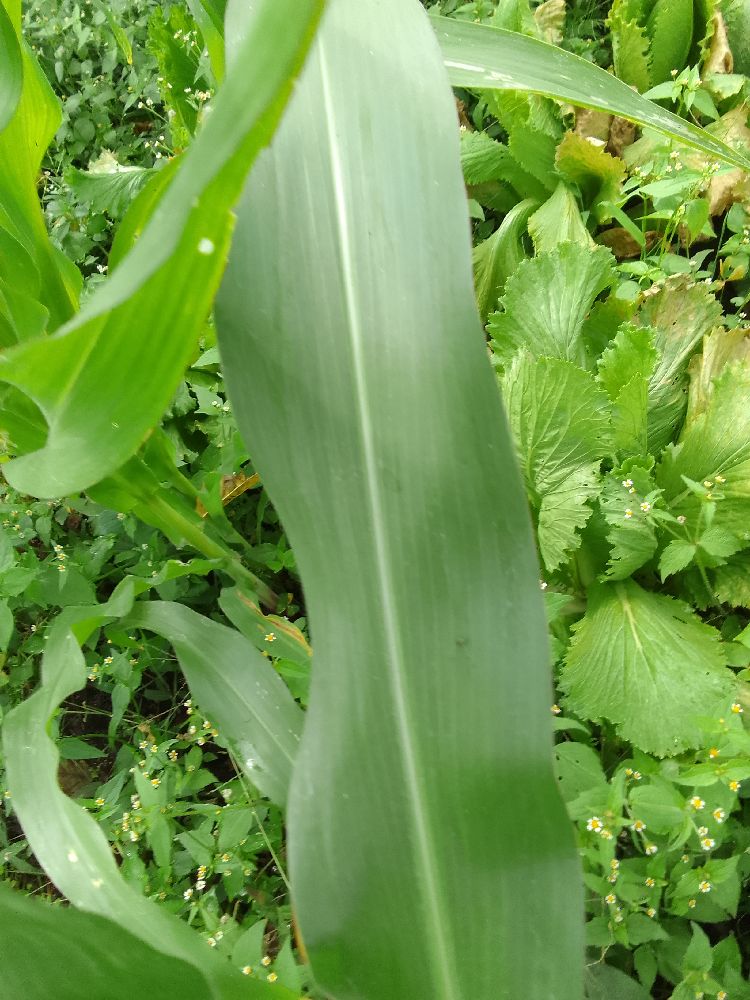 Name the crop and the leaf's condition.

maize, healthy
